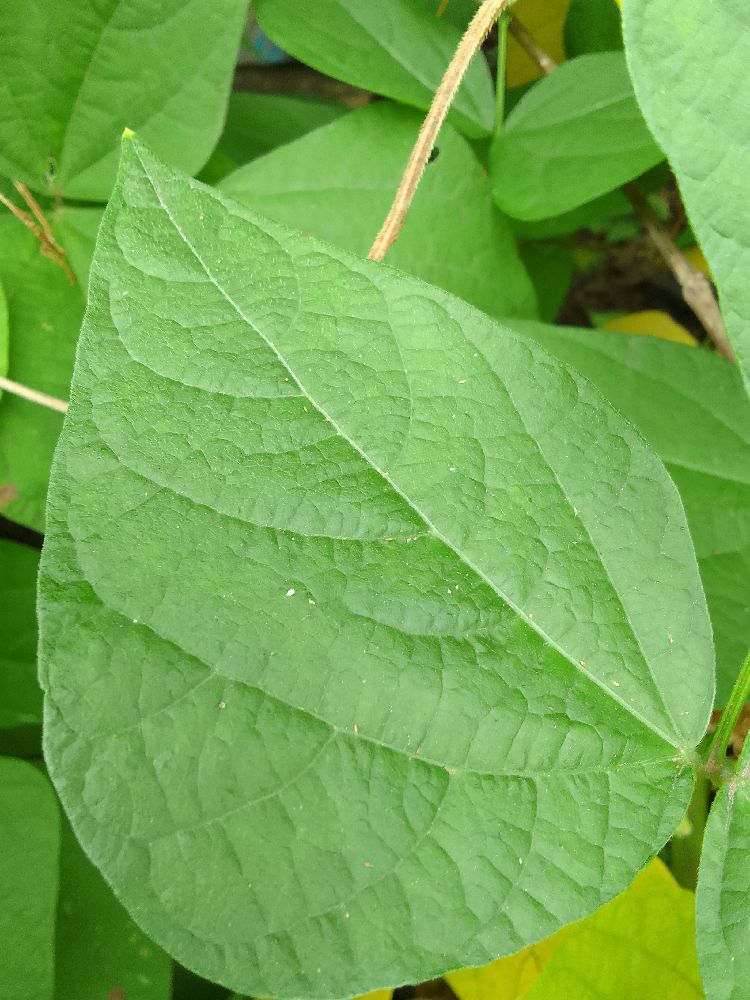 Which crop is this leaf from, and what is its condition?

common bean, healthy
